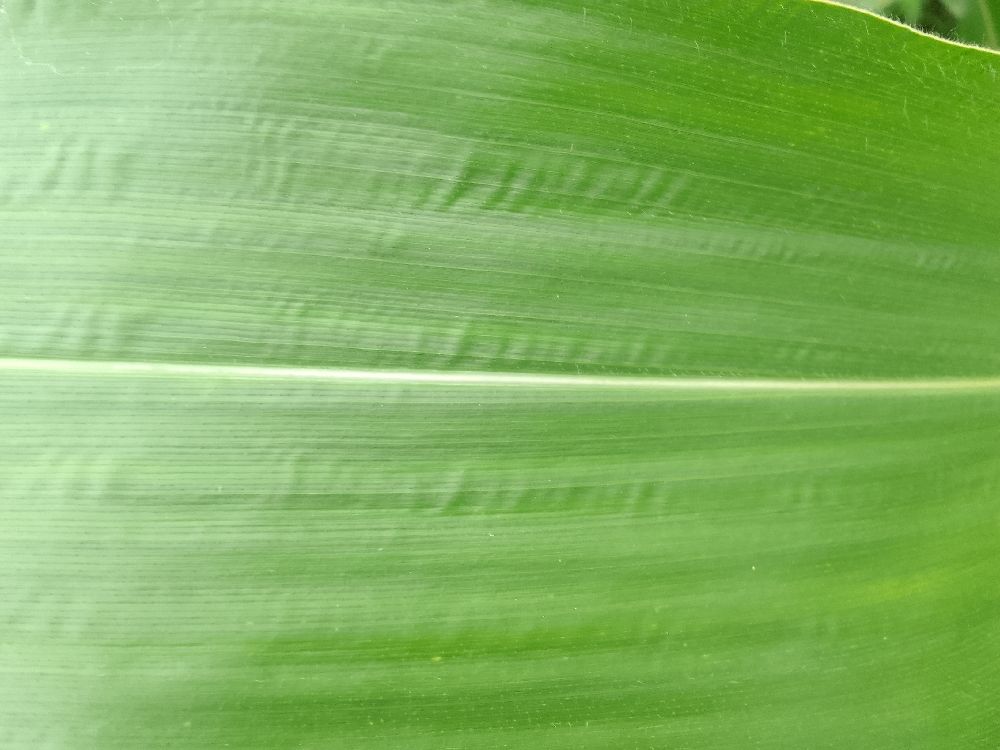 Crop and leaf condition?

maize, healthy
